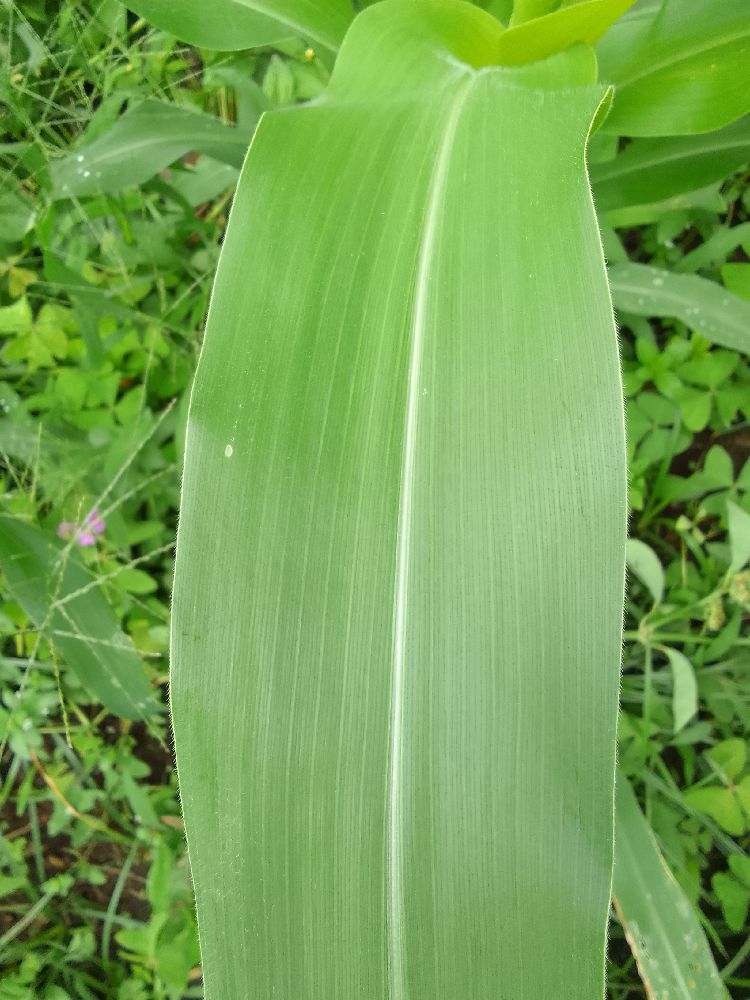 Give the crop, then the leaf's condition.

maize, healthy
